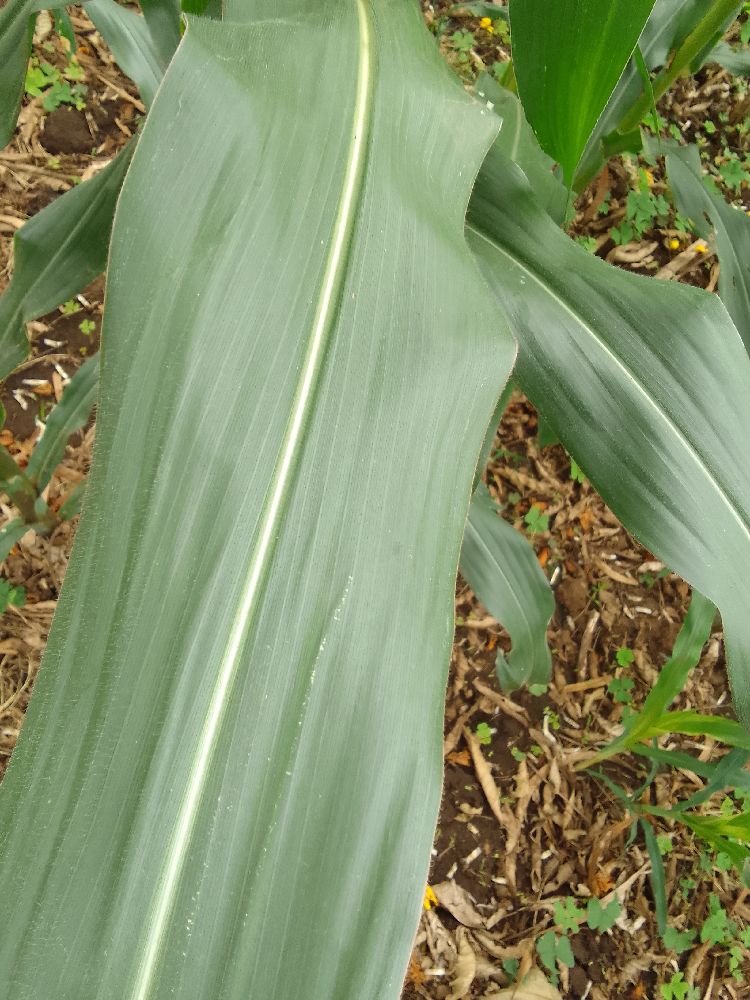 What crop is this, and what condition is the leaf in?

maize, healthy
